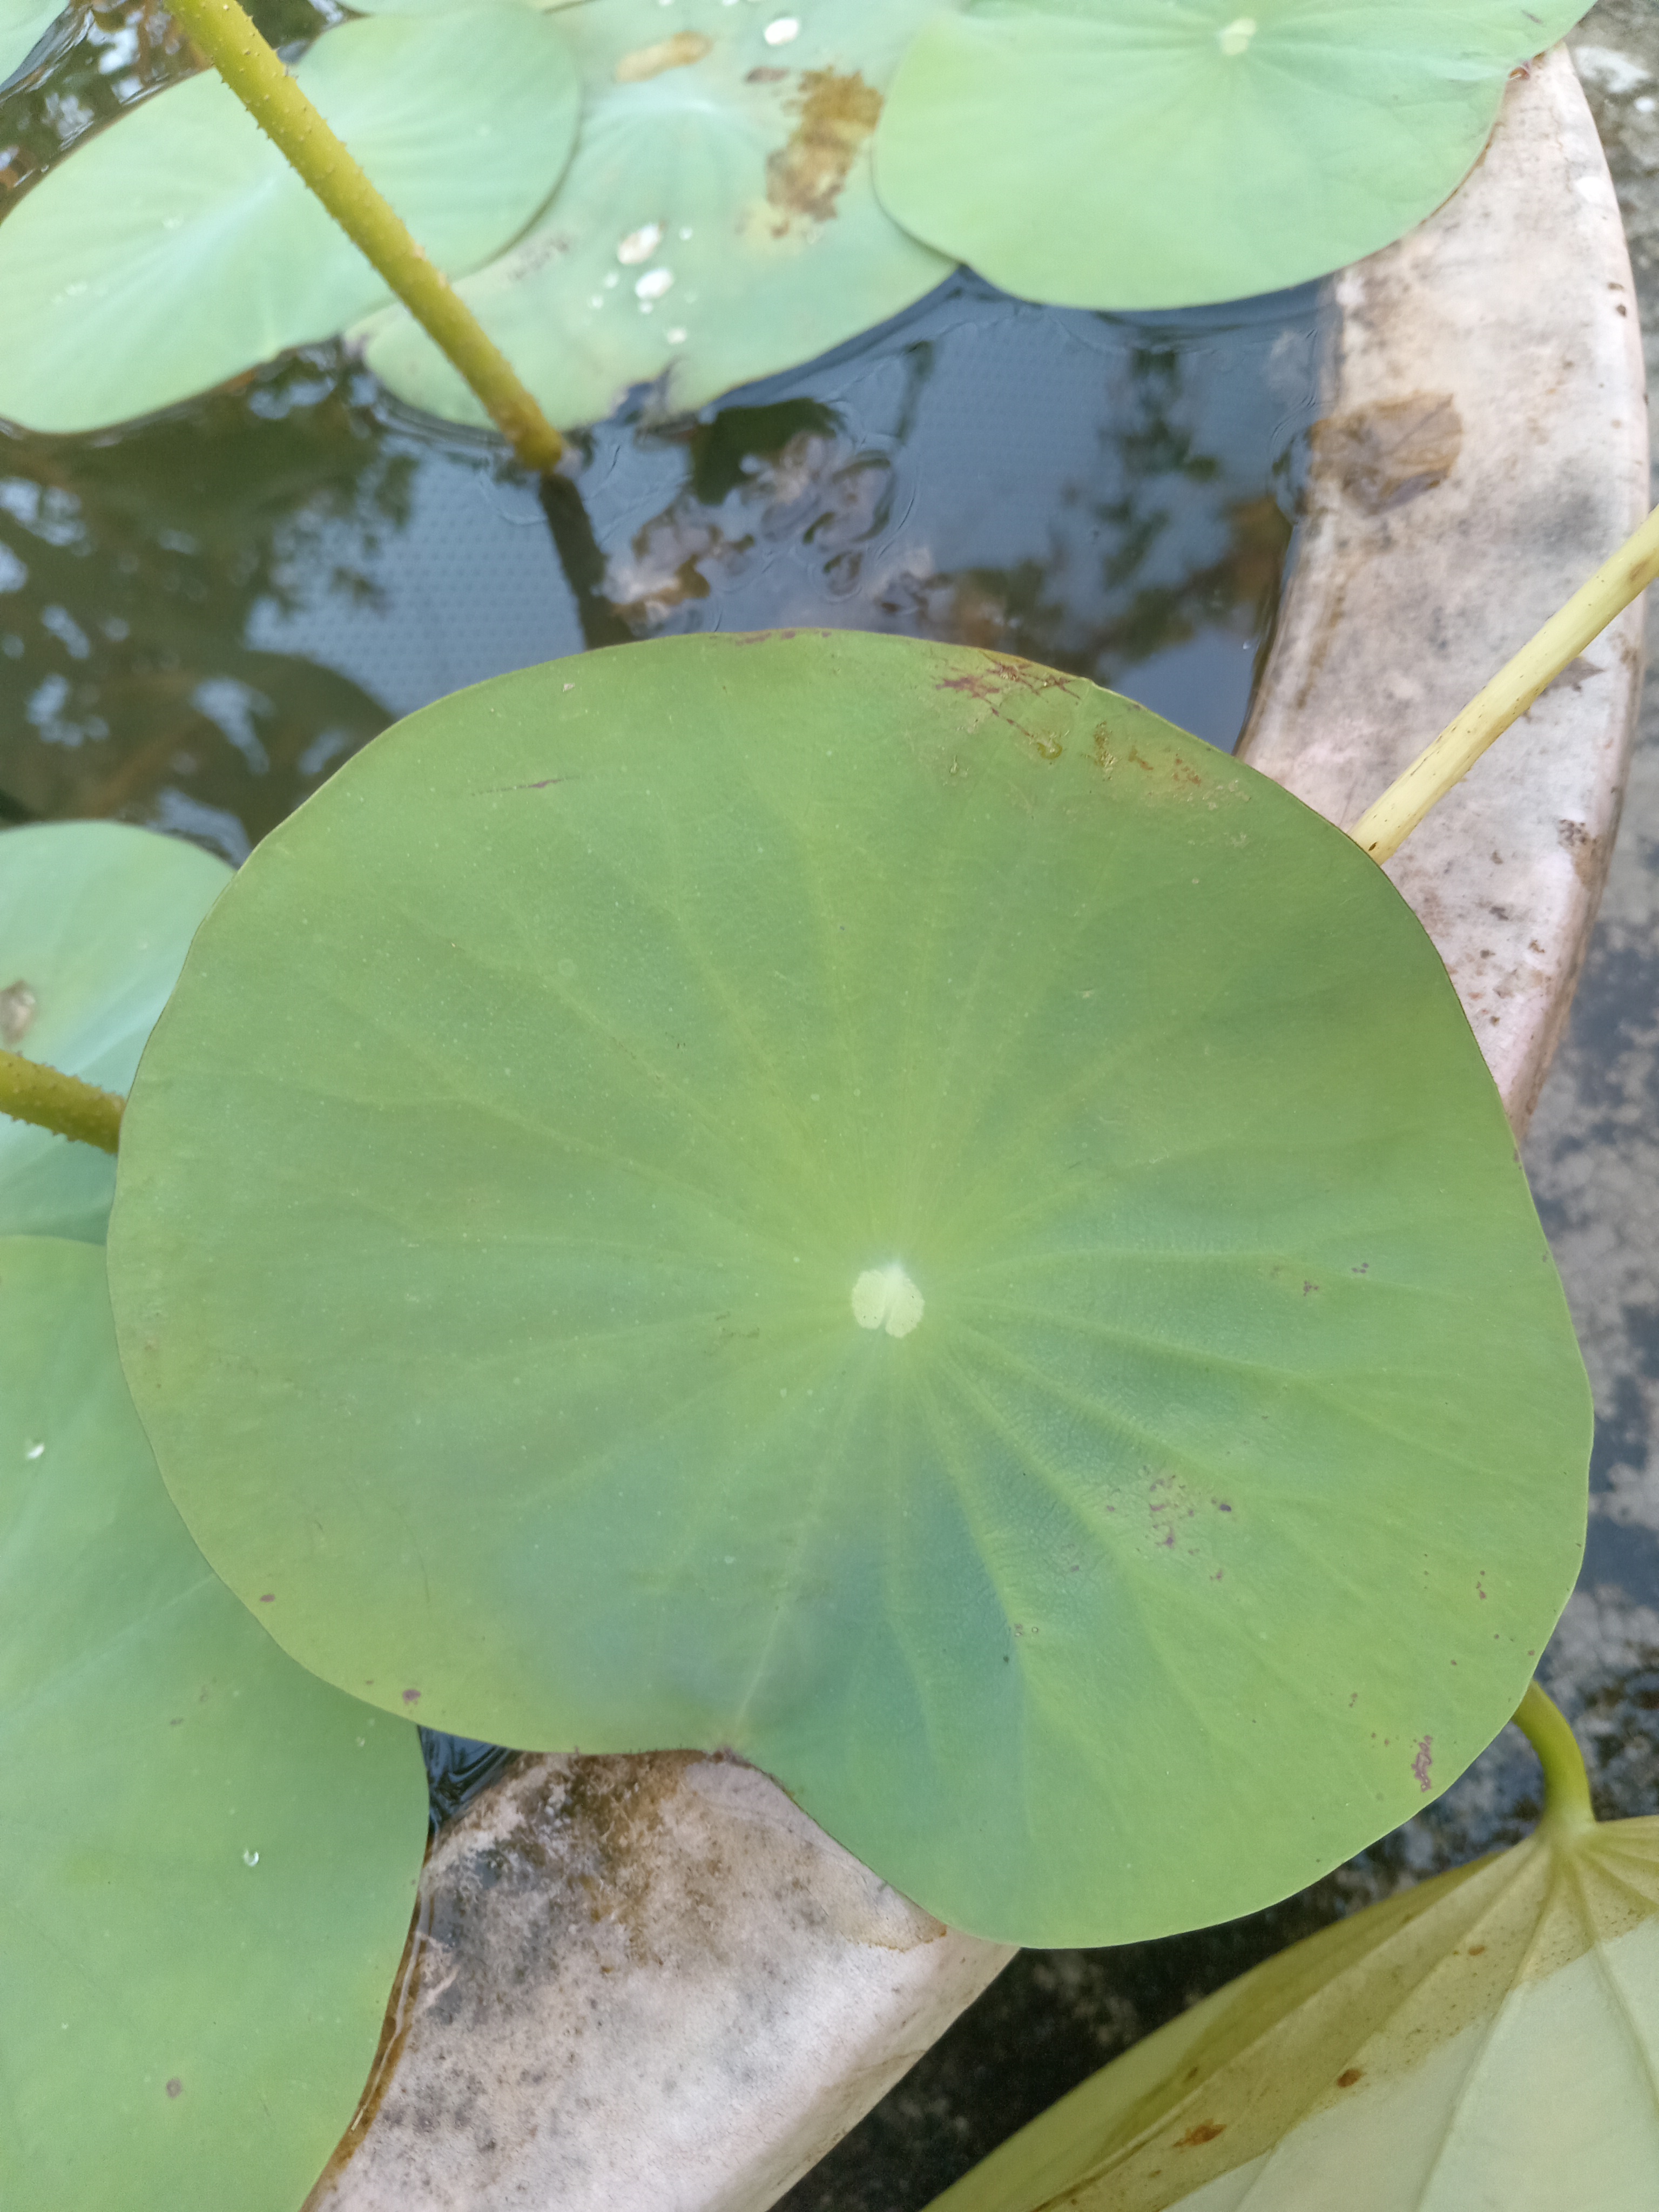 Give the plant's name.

lotus
